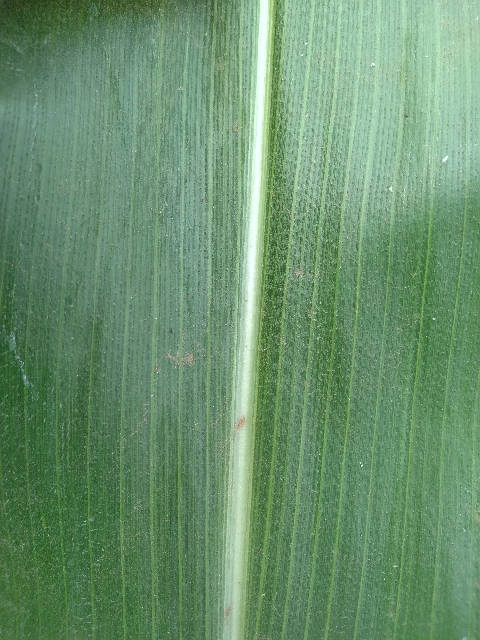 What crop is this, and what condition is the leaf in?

maize, healthy
